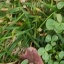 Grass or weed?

unstructured weed
